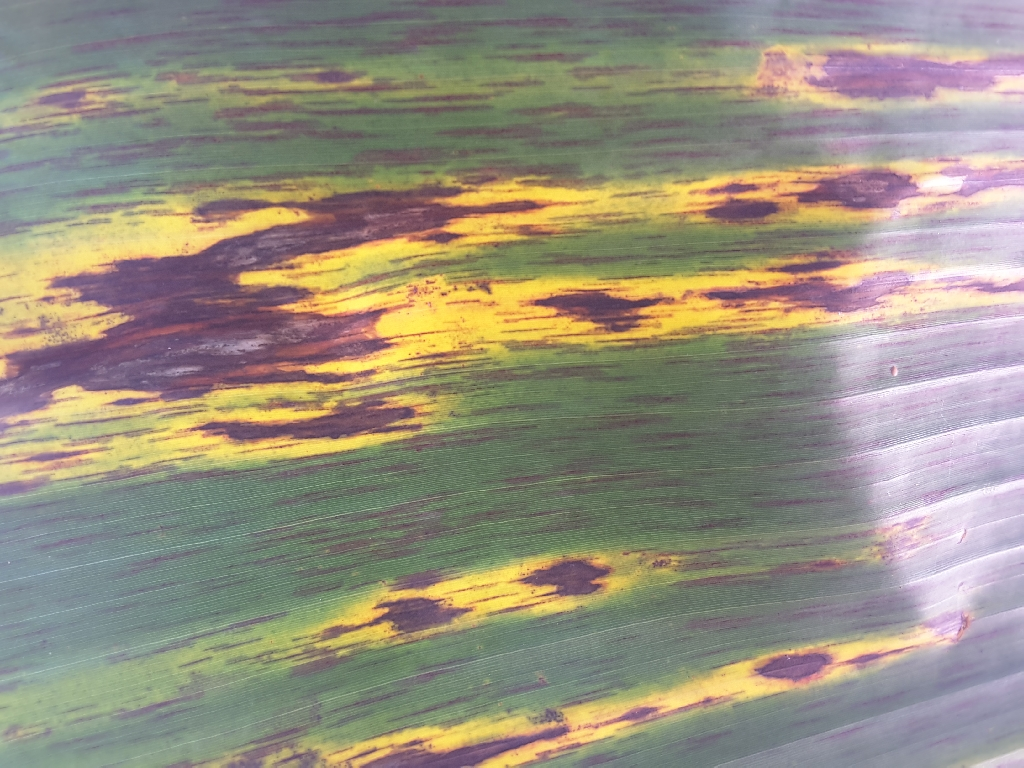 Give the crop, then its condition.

banana, black sigatoka
